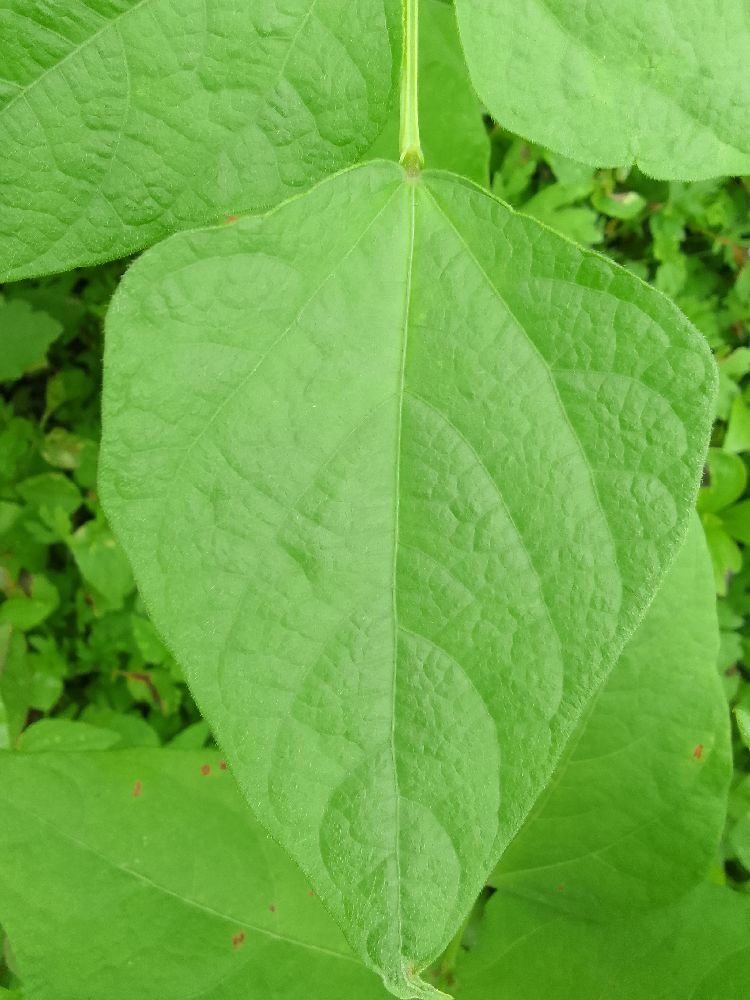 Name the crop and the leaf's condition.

common bean, healthy
